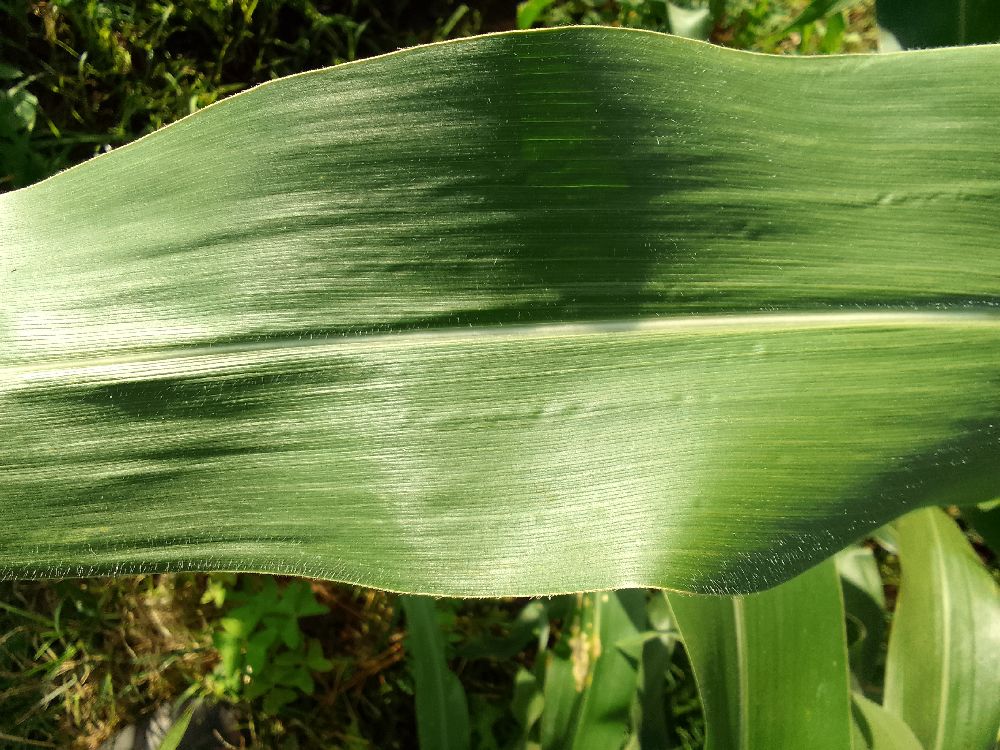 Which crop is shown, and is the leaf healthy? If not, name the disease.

maize, healthy
